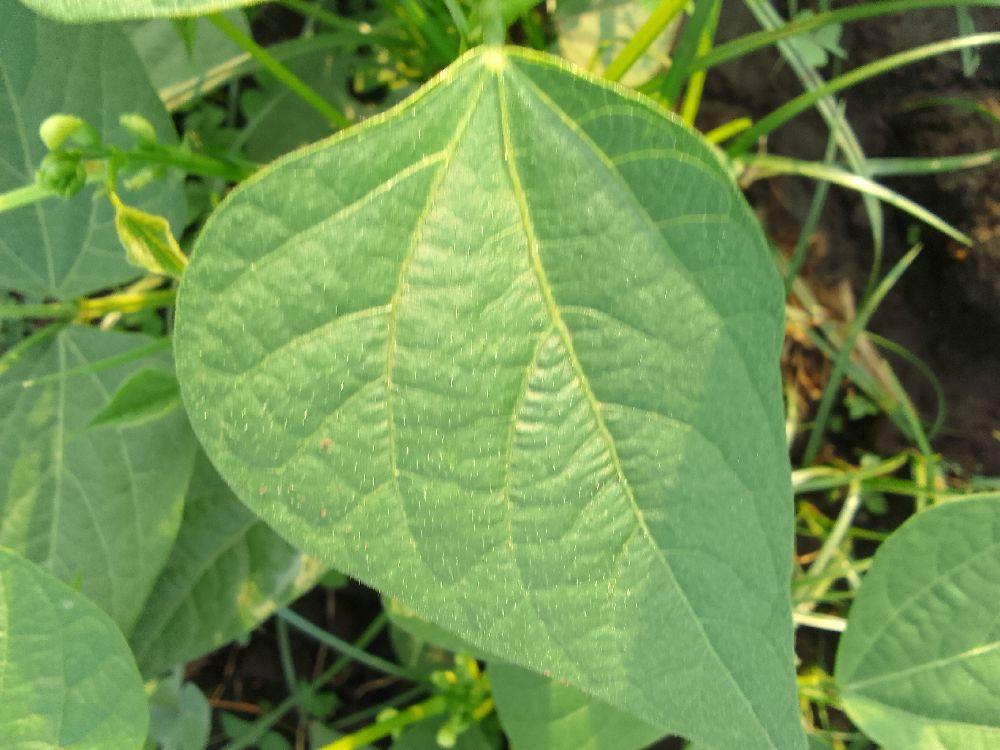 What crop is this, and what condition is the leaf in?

common bean, healthy
